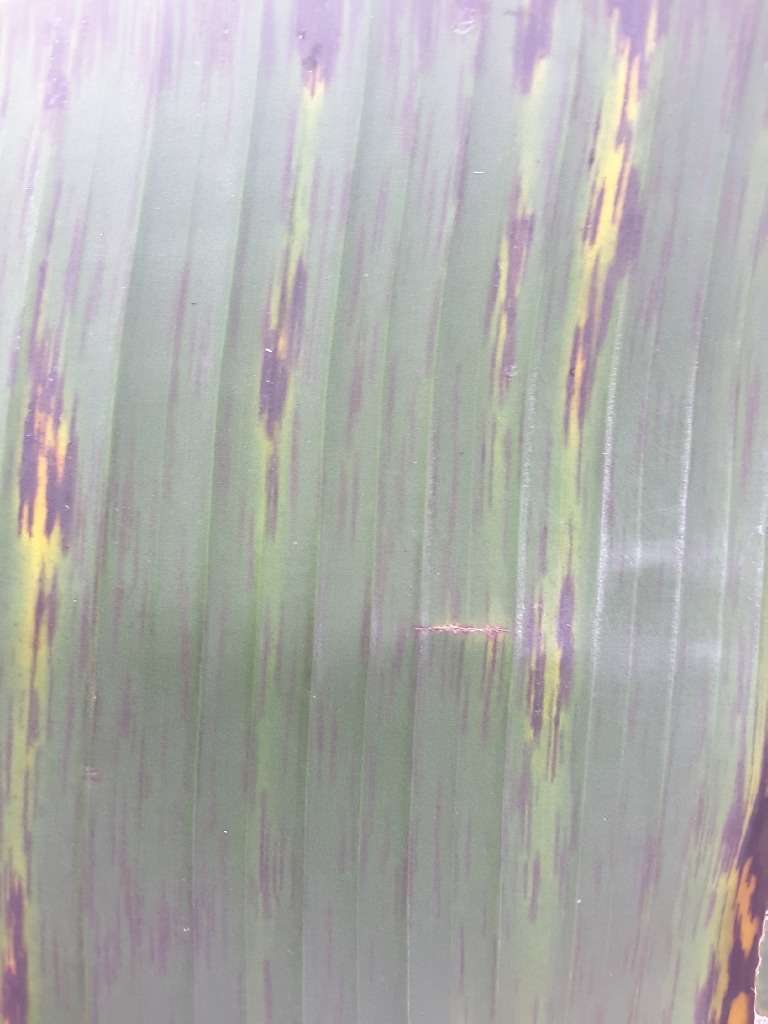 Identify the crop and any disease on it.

banana, black sigatoka
